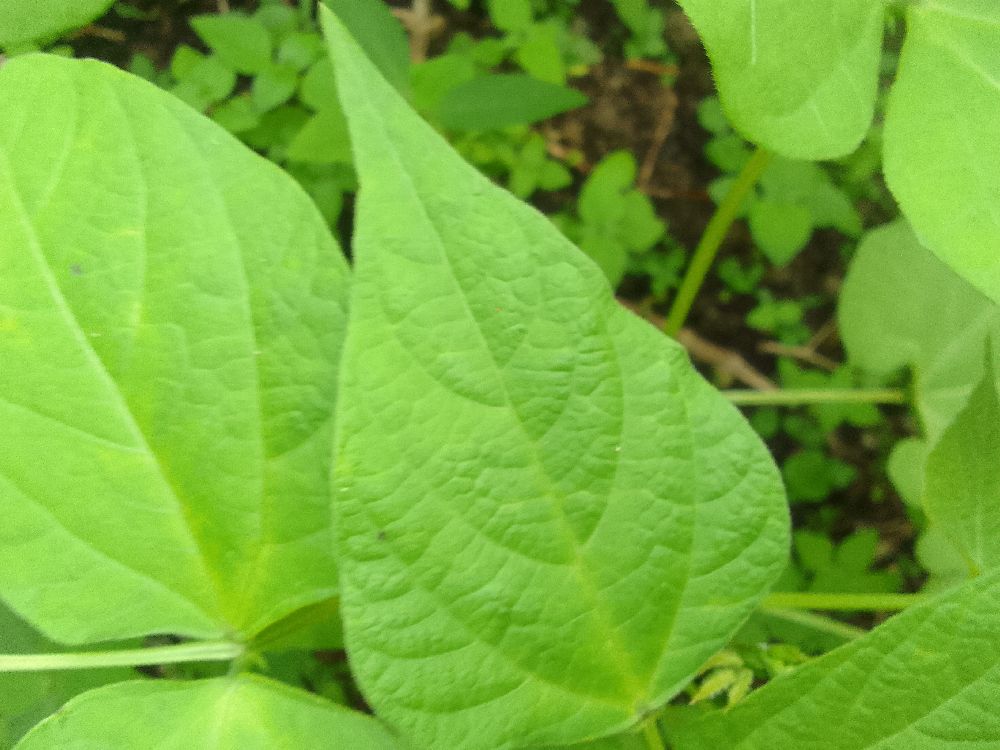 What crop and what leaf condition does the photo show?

common bean, healthy
